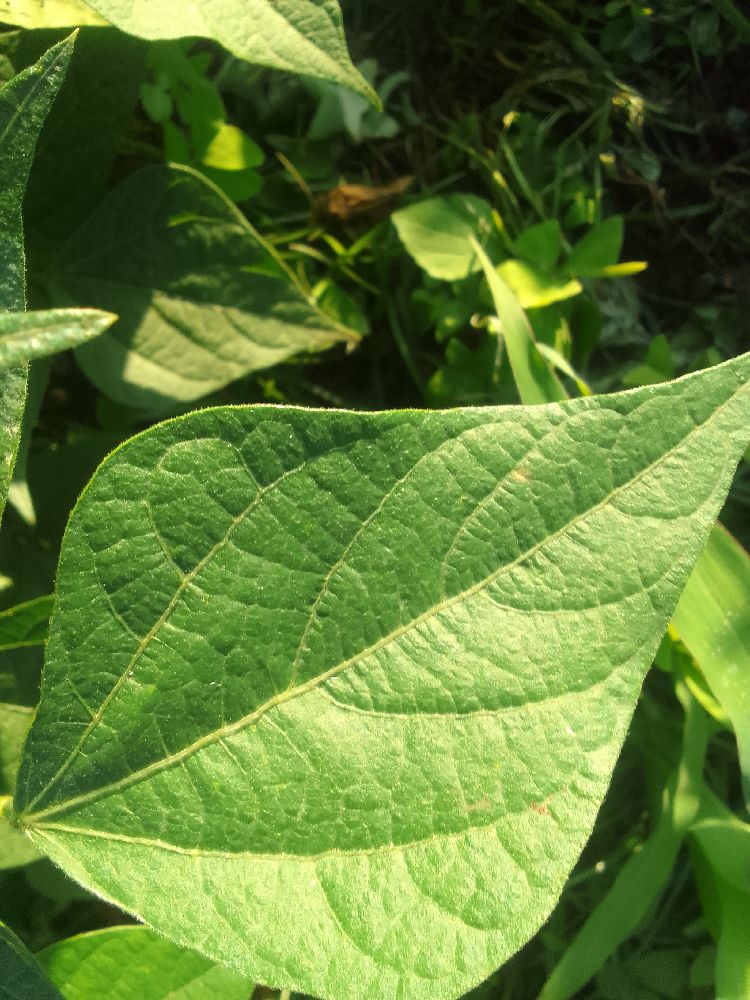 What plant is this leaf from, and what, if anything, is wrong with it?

common bean, healthy
